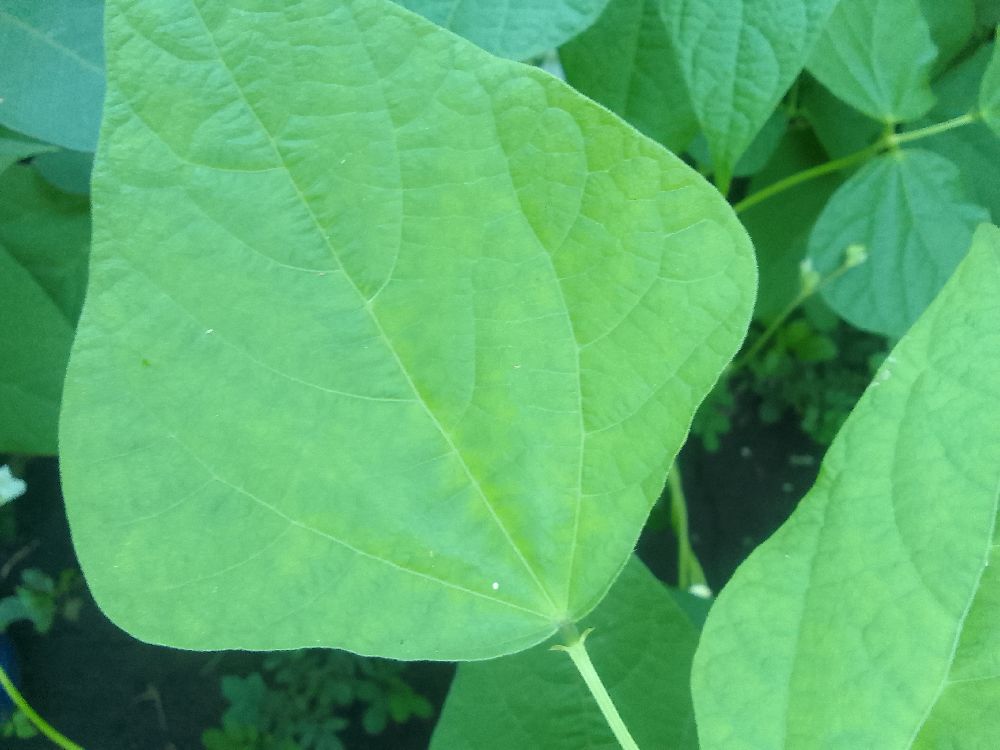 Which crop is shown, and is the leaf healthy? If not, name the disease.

common bean, healthy
